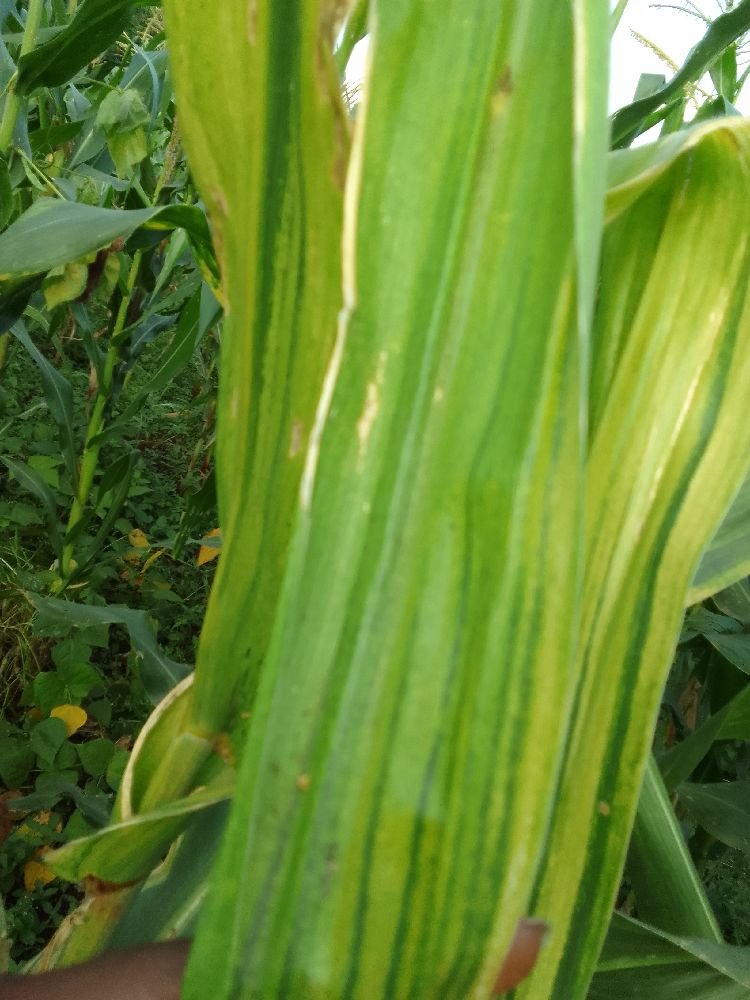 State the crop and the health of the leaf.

maize, maize lethal necrosis
